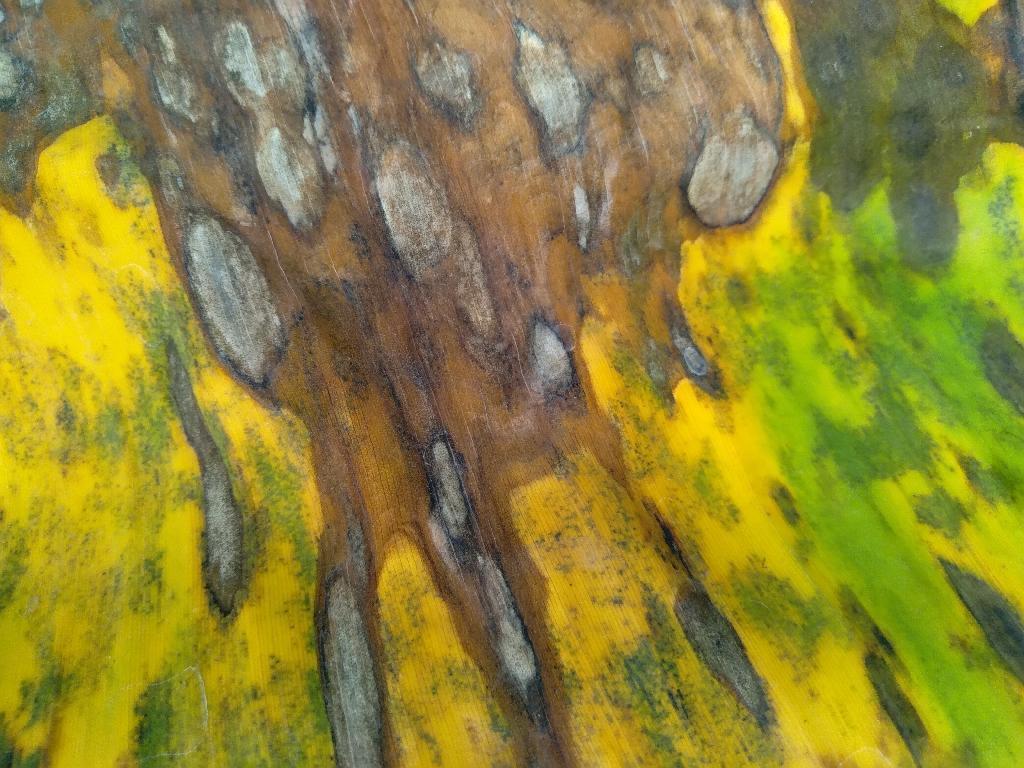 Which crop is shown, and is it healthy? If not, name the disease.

banana, black sigatoka
